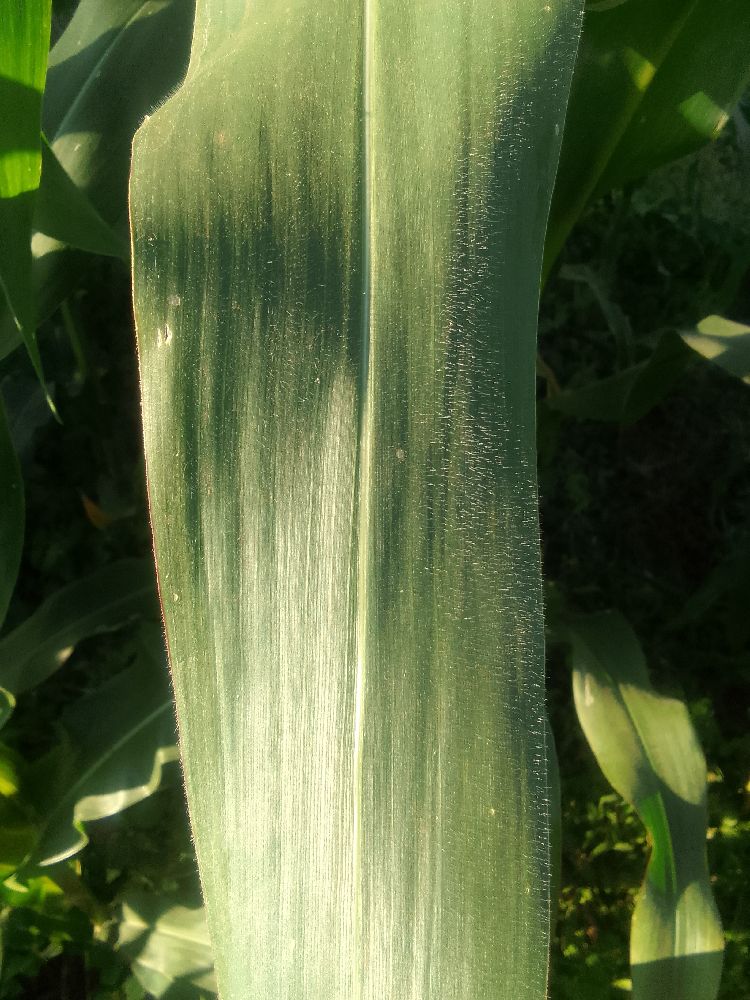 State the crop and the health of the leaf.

maize, healthy
